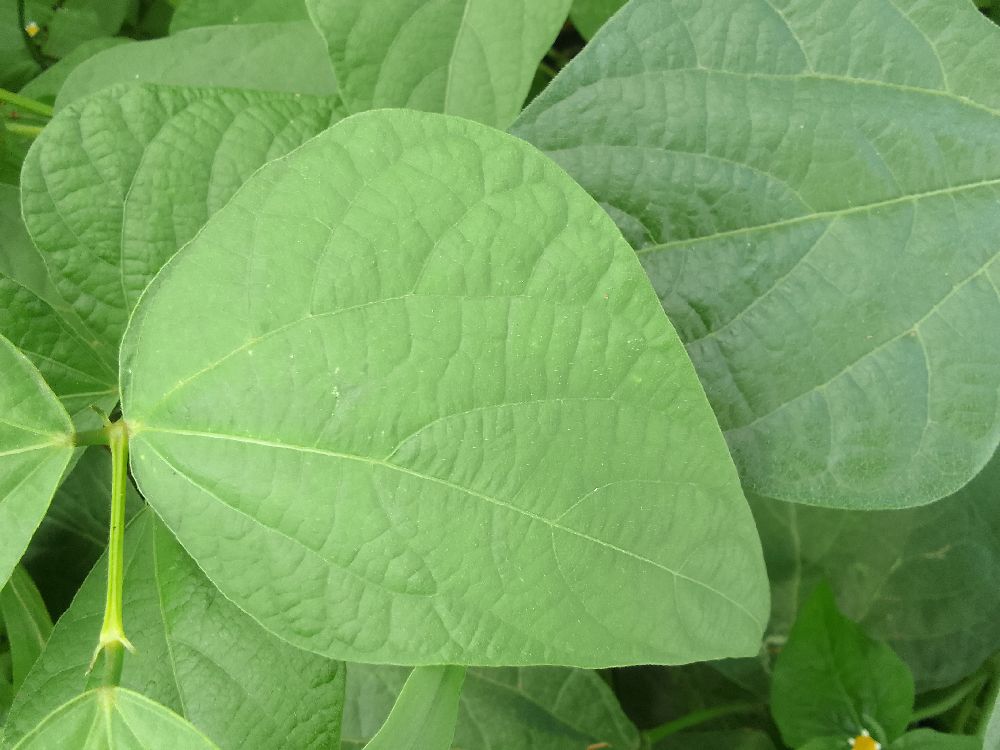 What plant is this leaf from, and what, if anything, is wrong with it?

common bean, healthy
